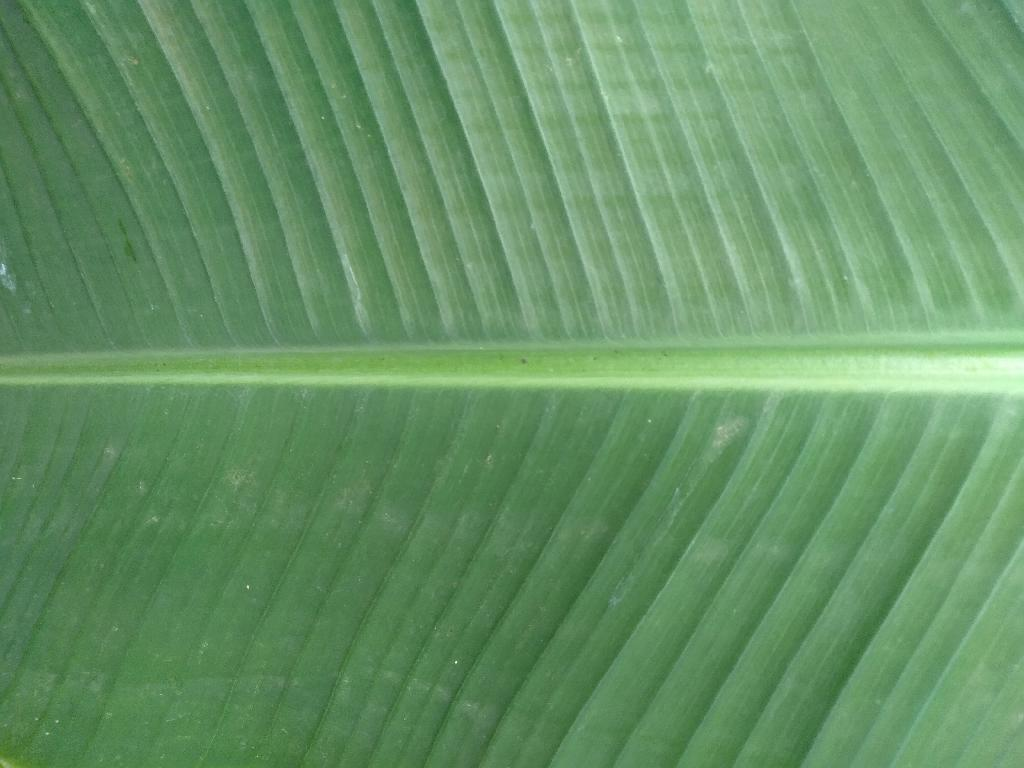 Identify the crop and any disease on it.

banana, healthy
